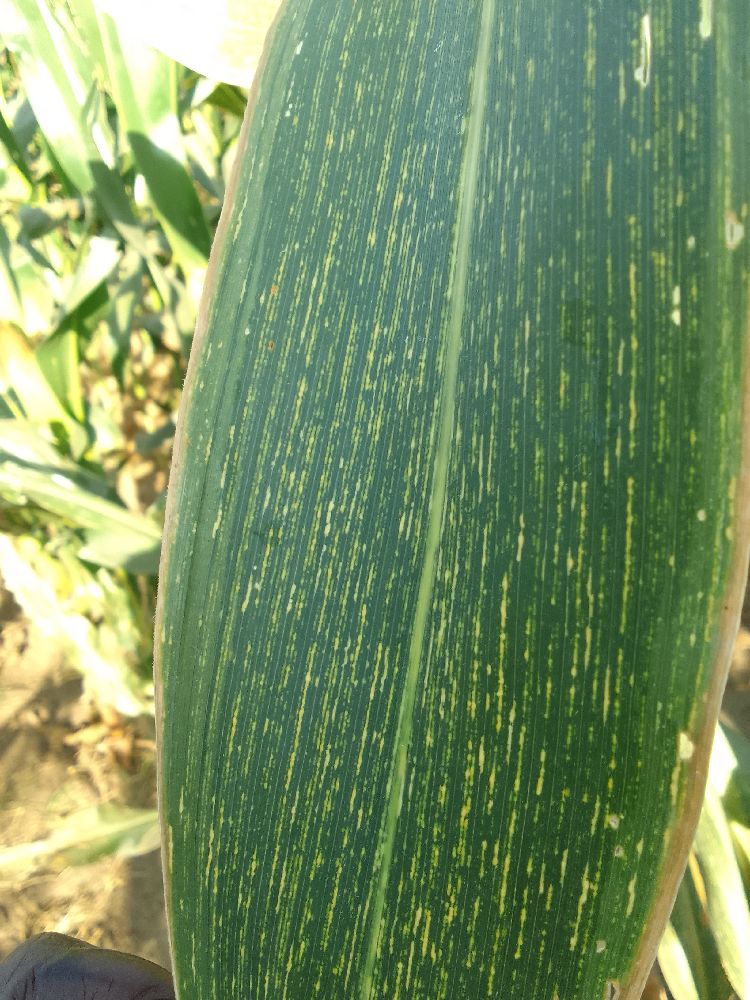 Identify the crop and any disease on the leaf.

maize, maize streak virus
